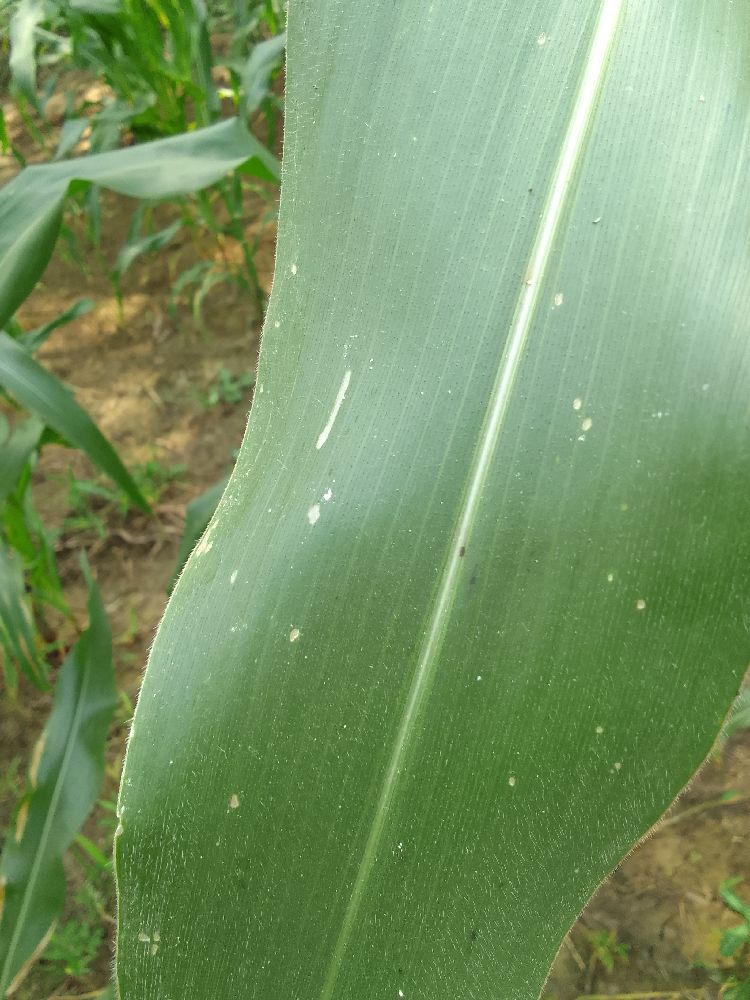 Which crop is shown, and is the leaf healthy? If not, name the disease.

maize, healthy
